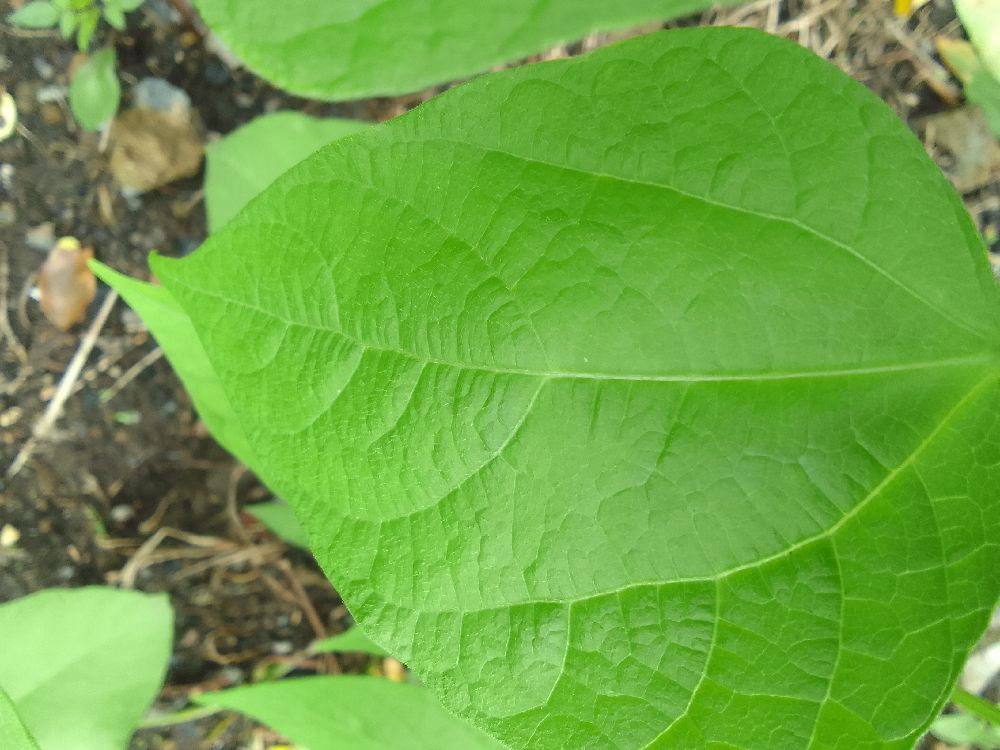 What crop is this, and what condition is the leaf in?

common bean, healthy
